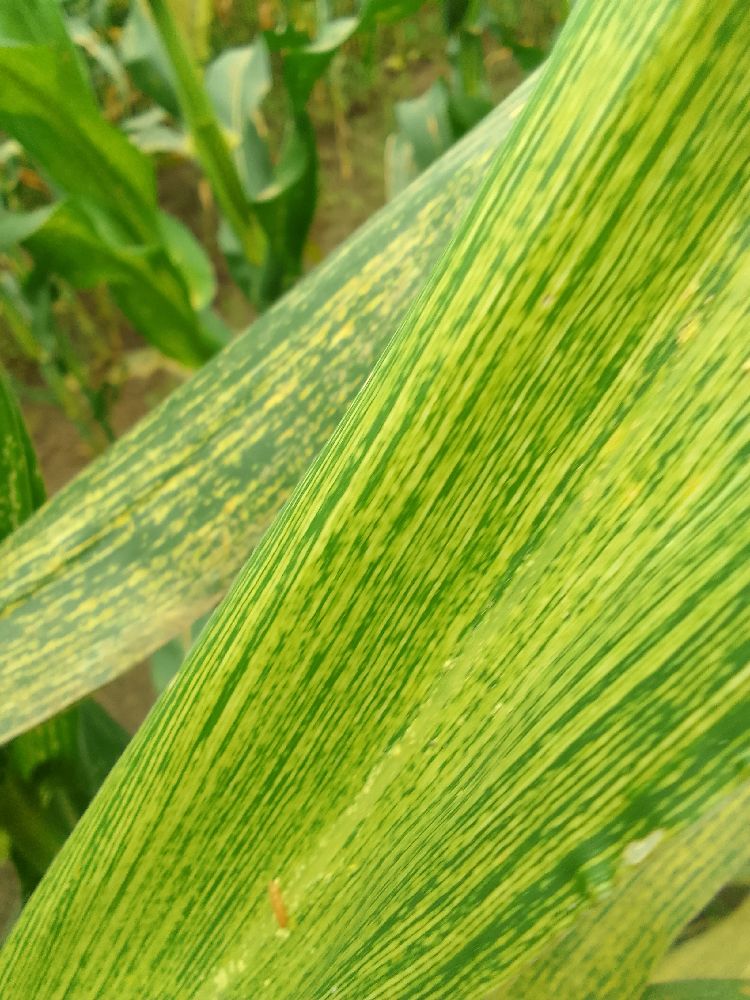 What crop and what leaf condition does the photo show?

maize, maize streak virus
